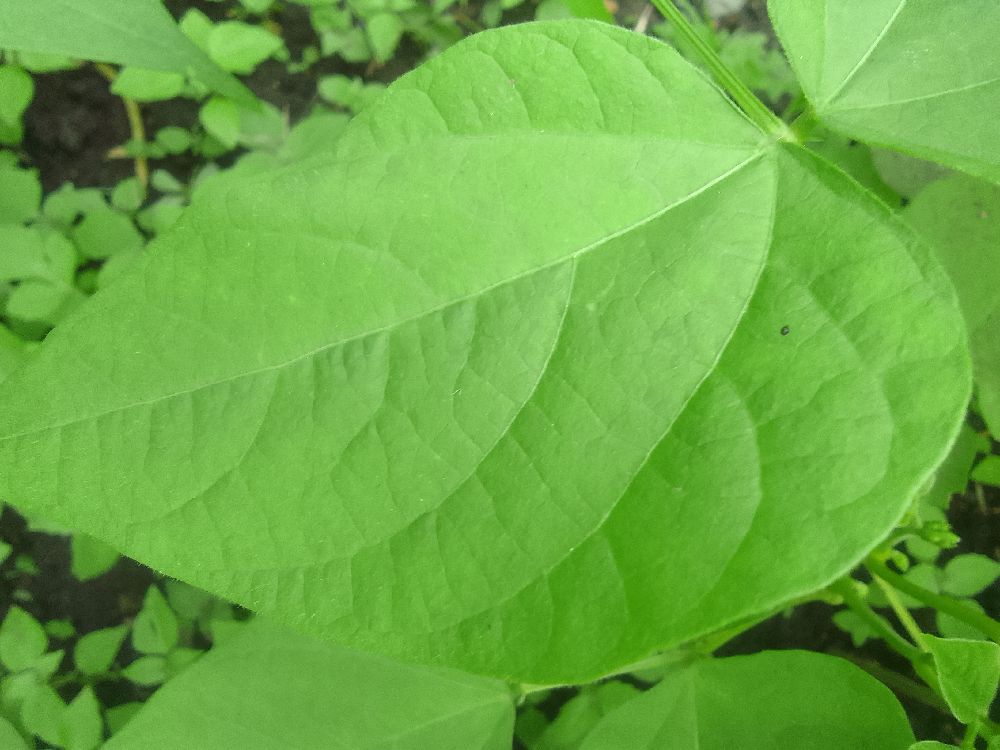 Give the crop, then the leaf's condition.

common bean, healthy
